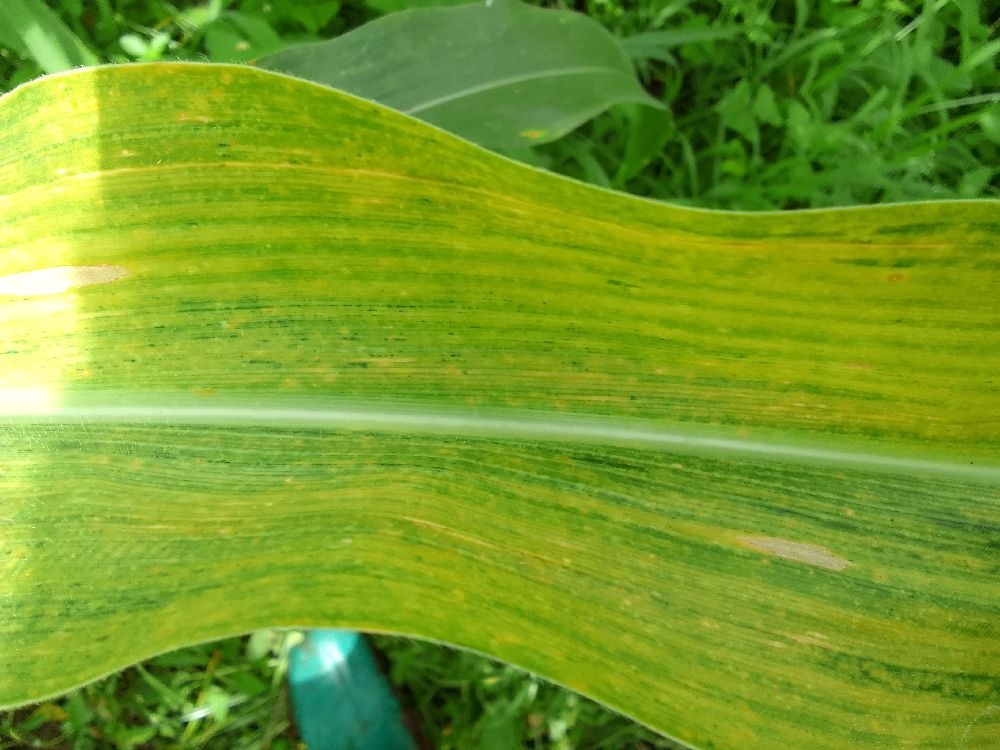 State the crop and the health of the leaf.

maize, maize lethal necrosis
